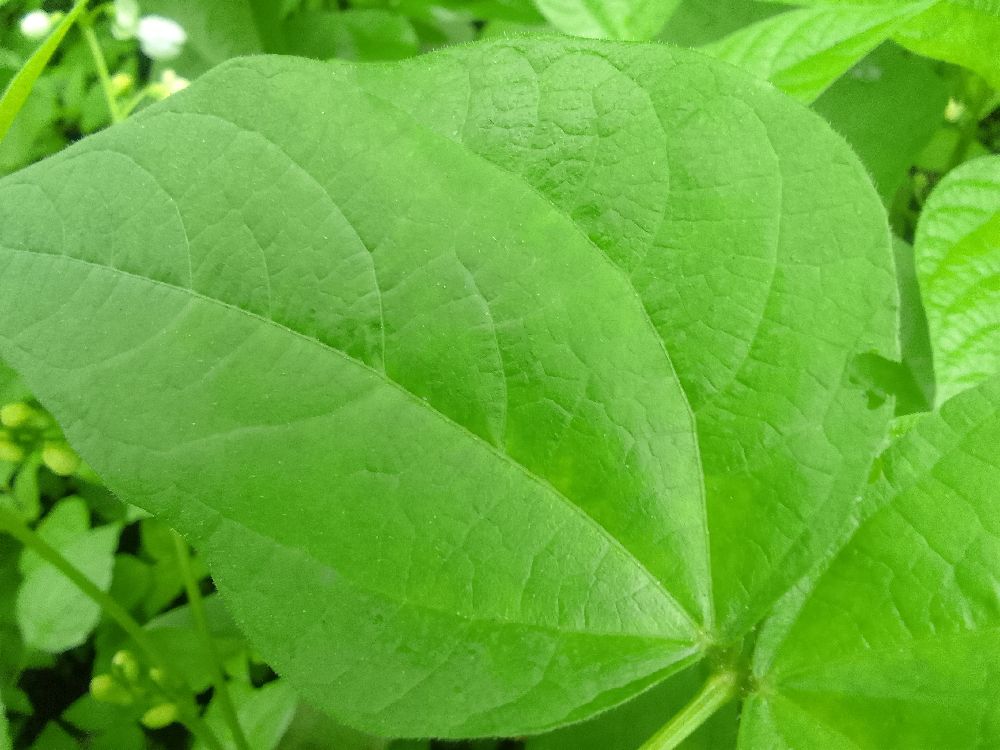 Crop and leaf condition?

common bean, healthy
